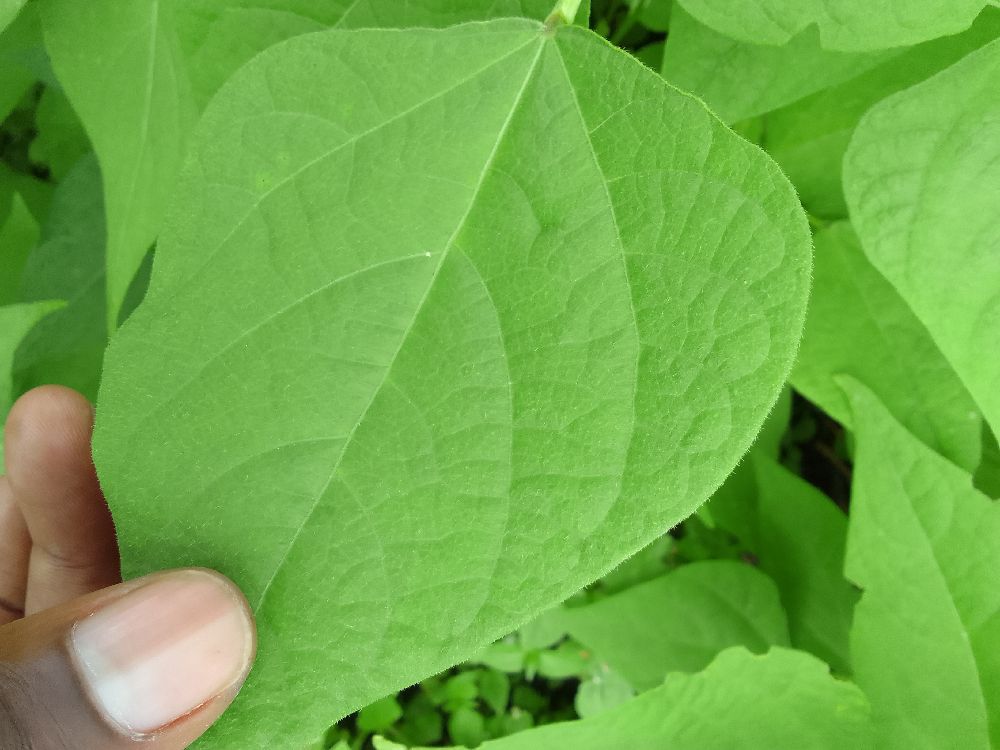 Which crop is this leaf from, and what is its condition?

common bean, healthy
